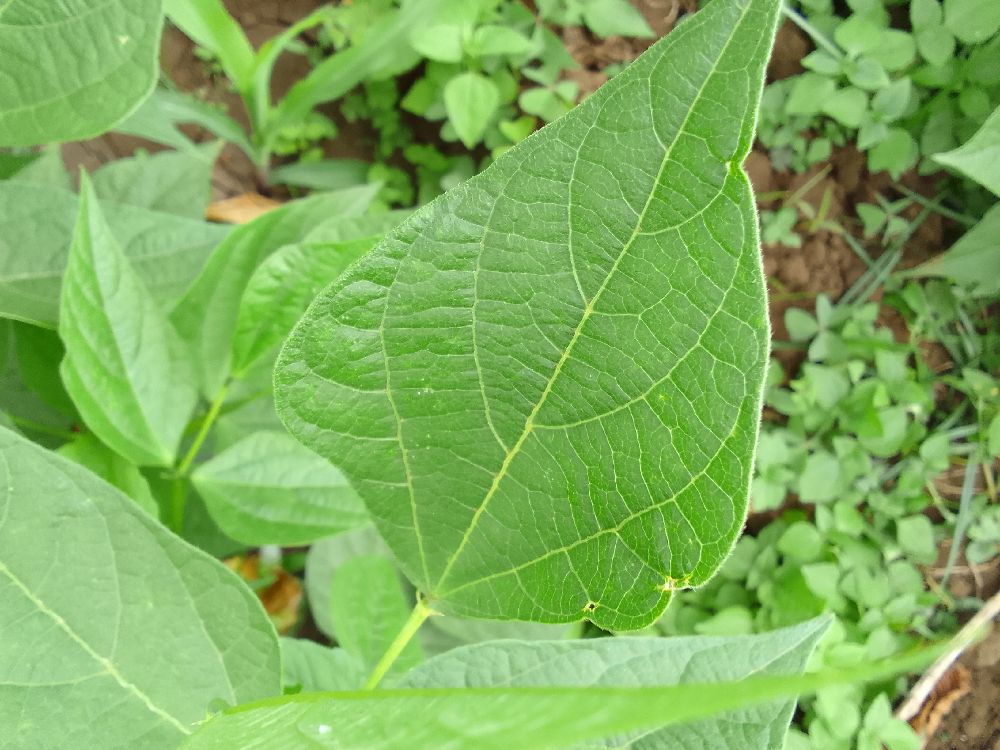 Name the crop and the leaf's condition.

common bean, healthy
